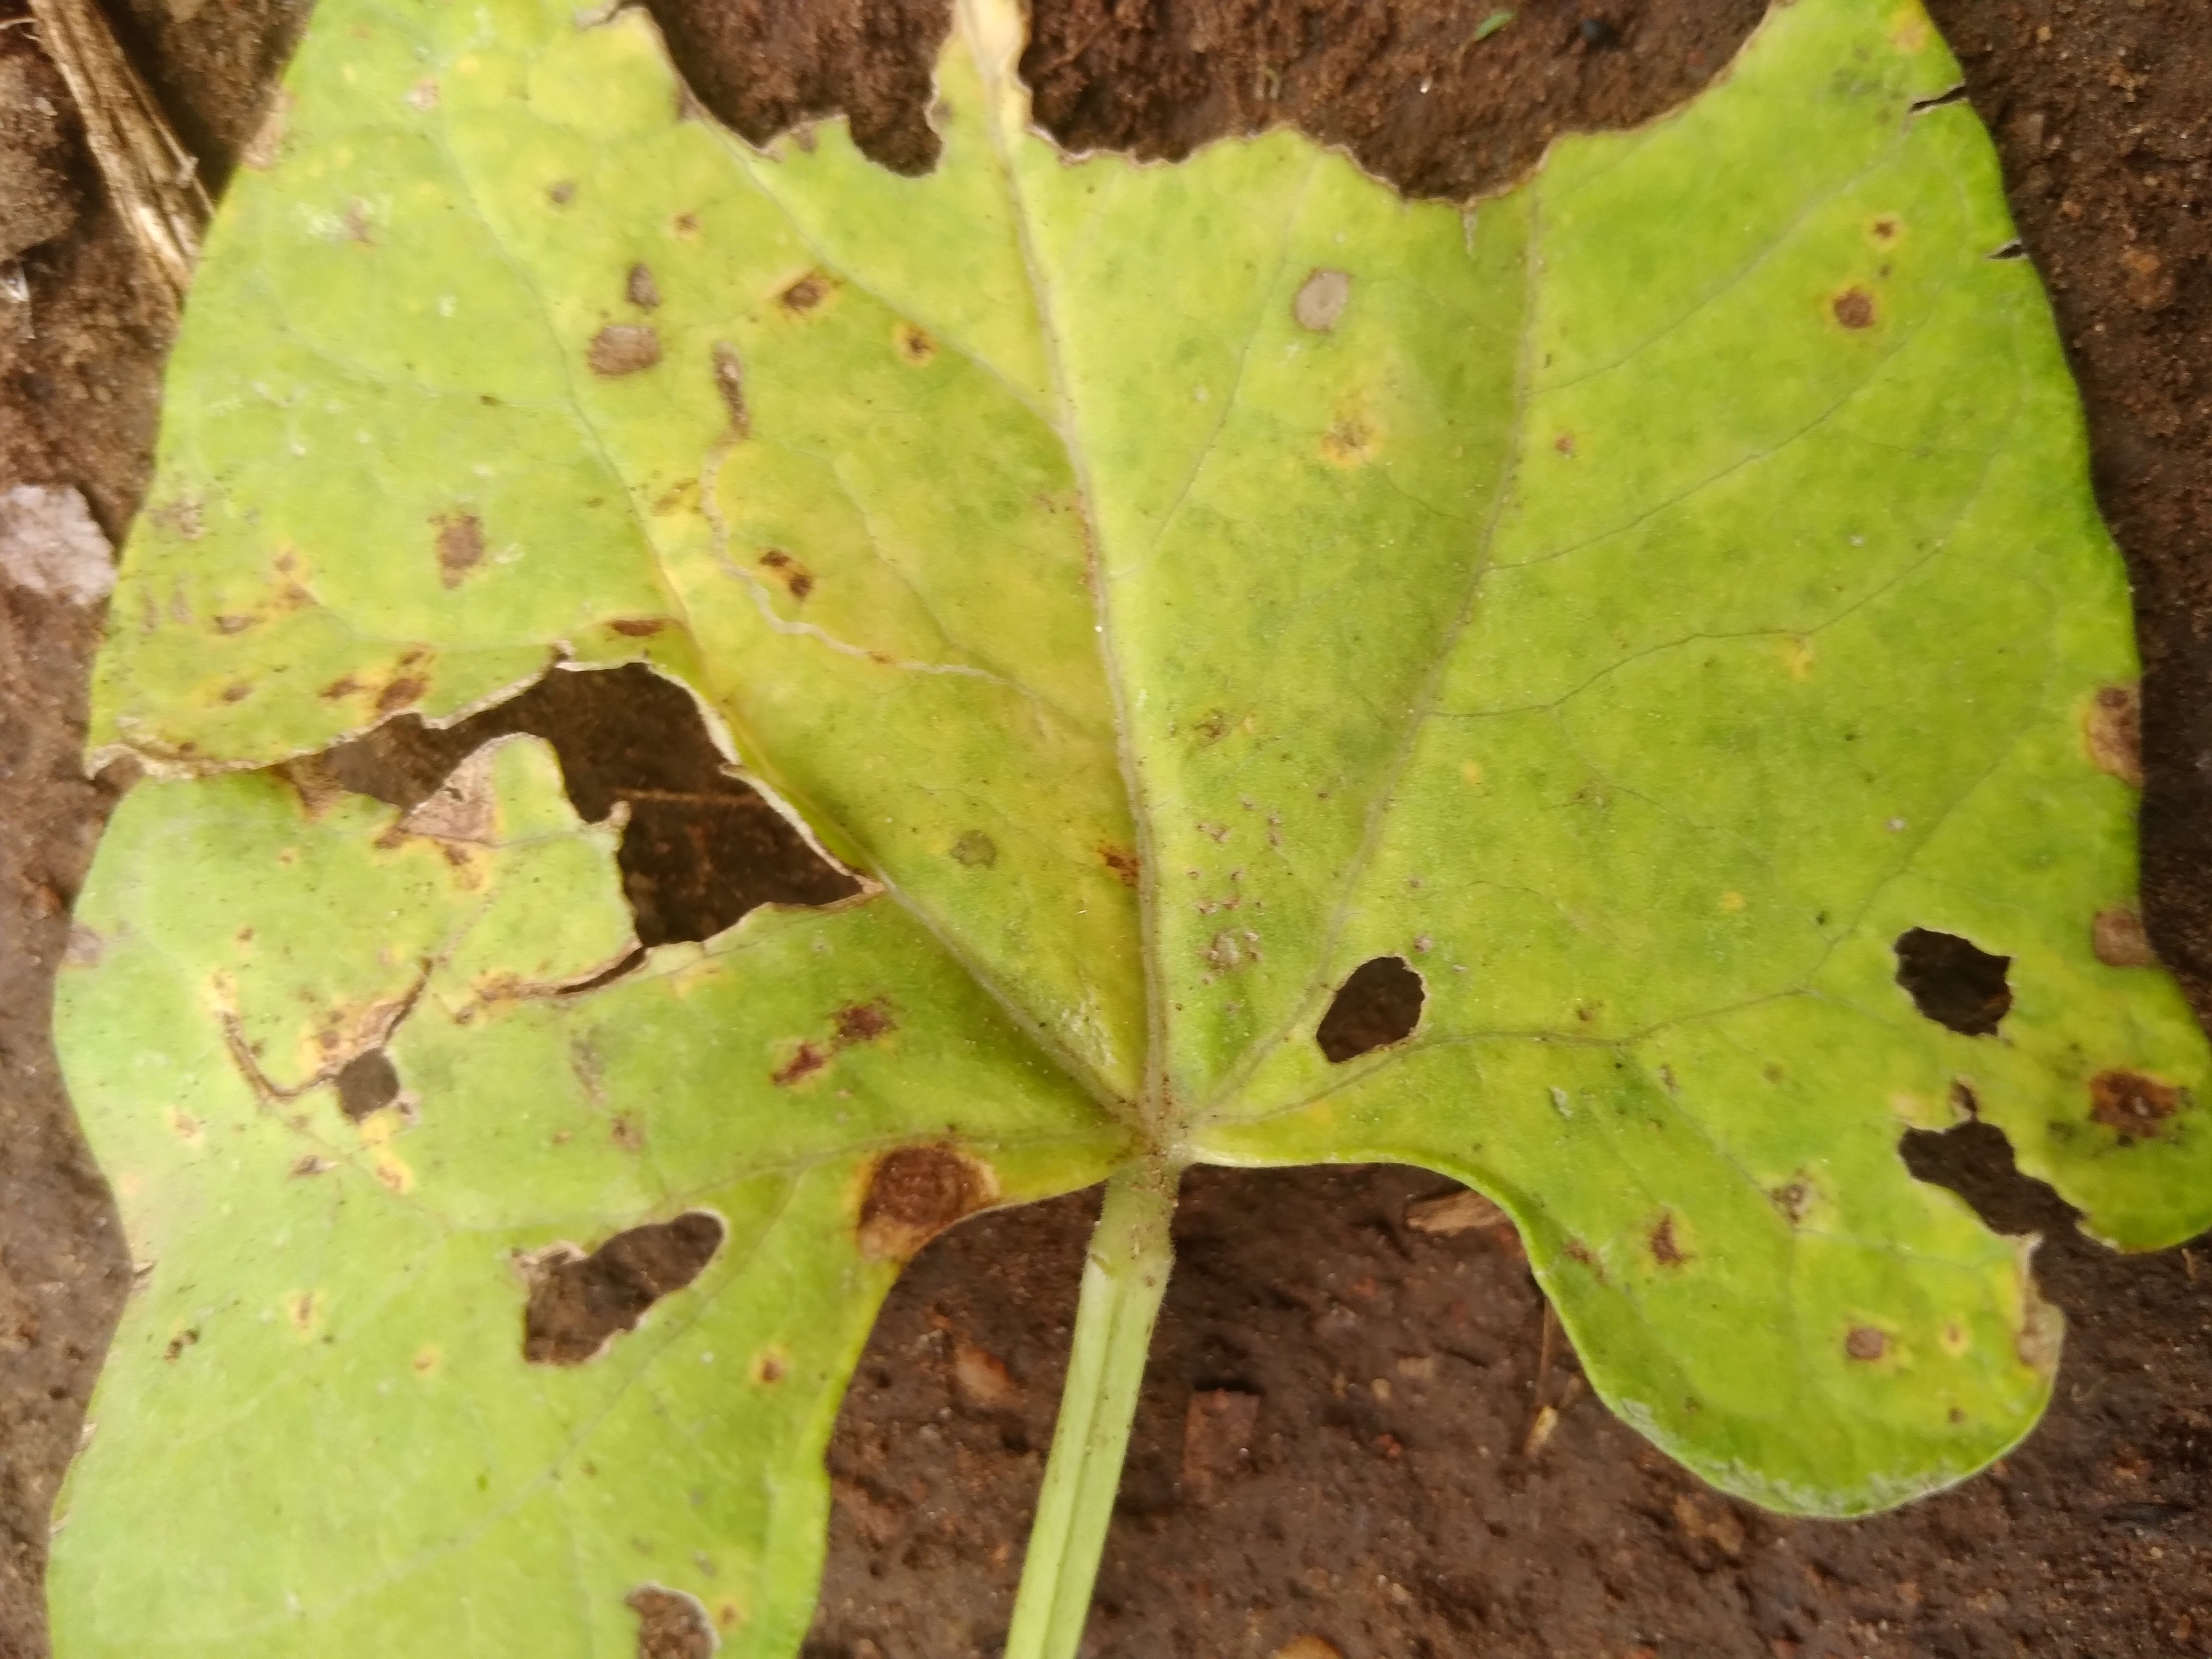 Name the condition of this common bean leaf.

rust
